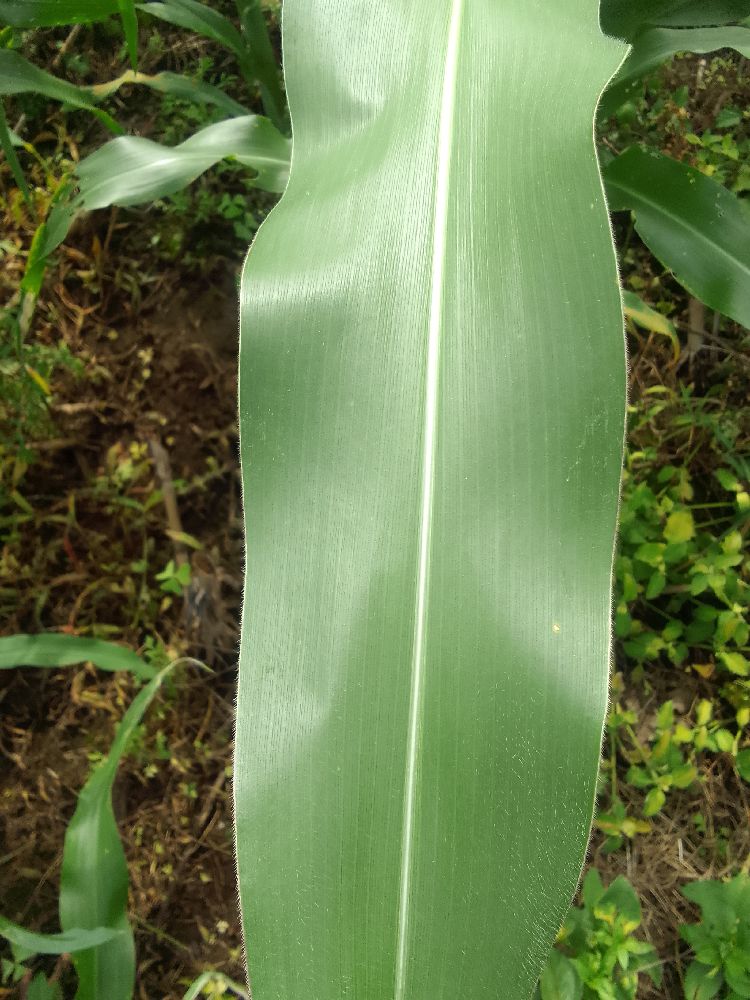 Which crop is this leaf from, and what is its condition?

maize, healthy
